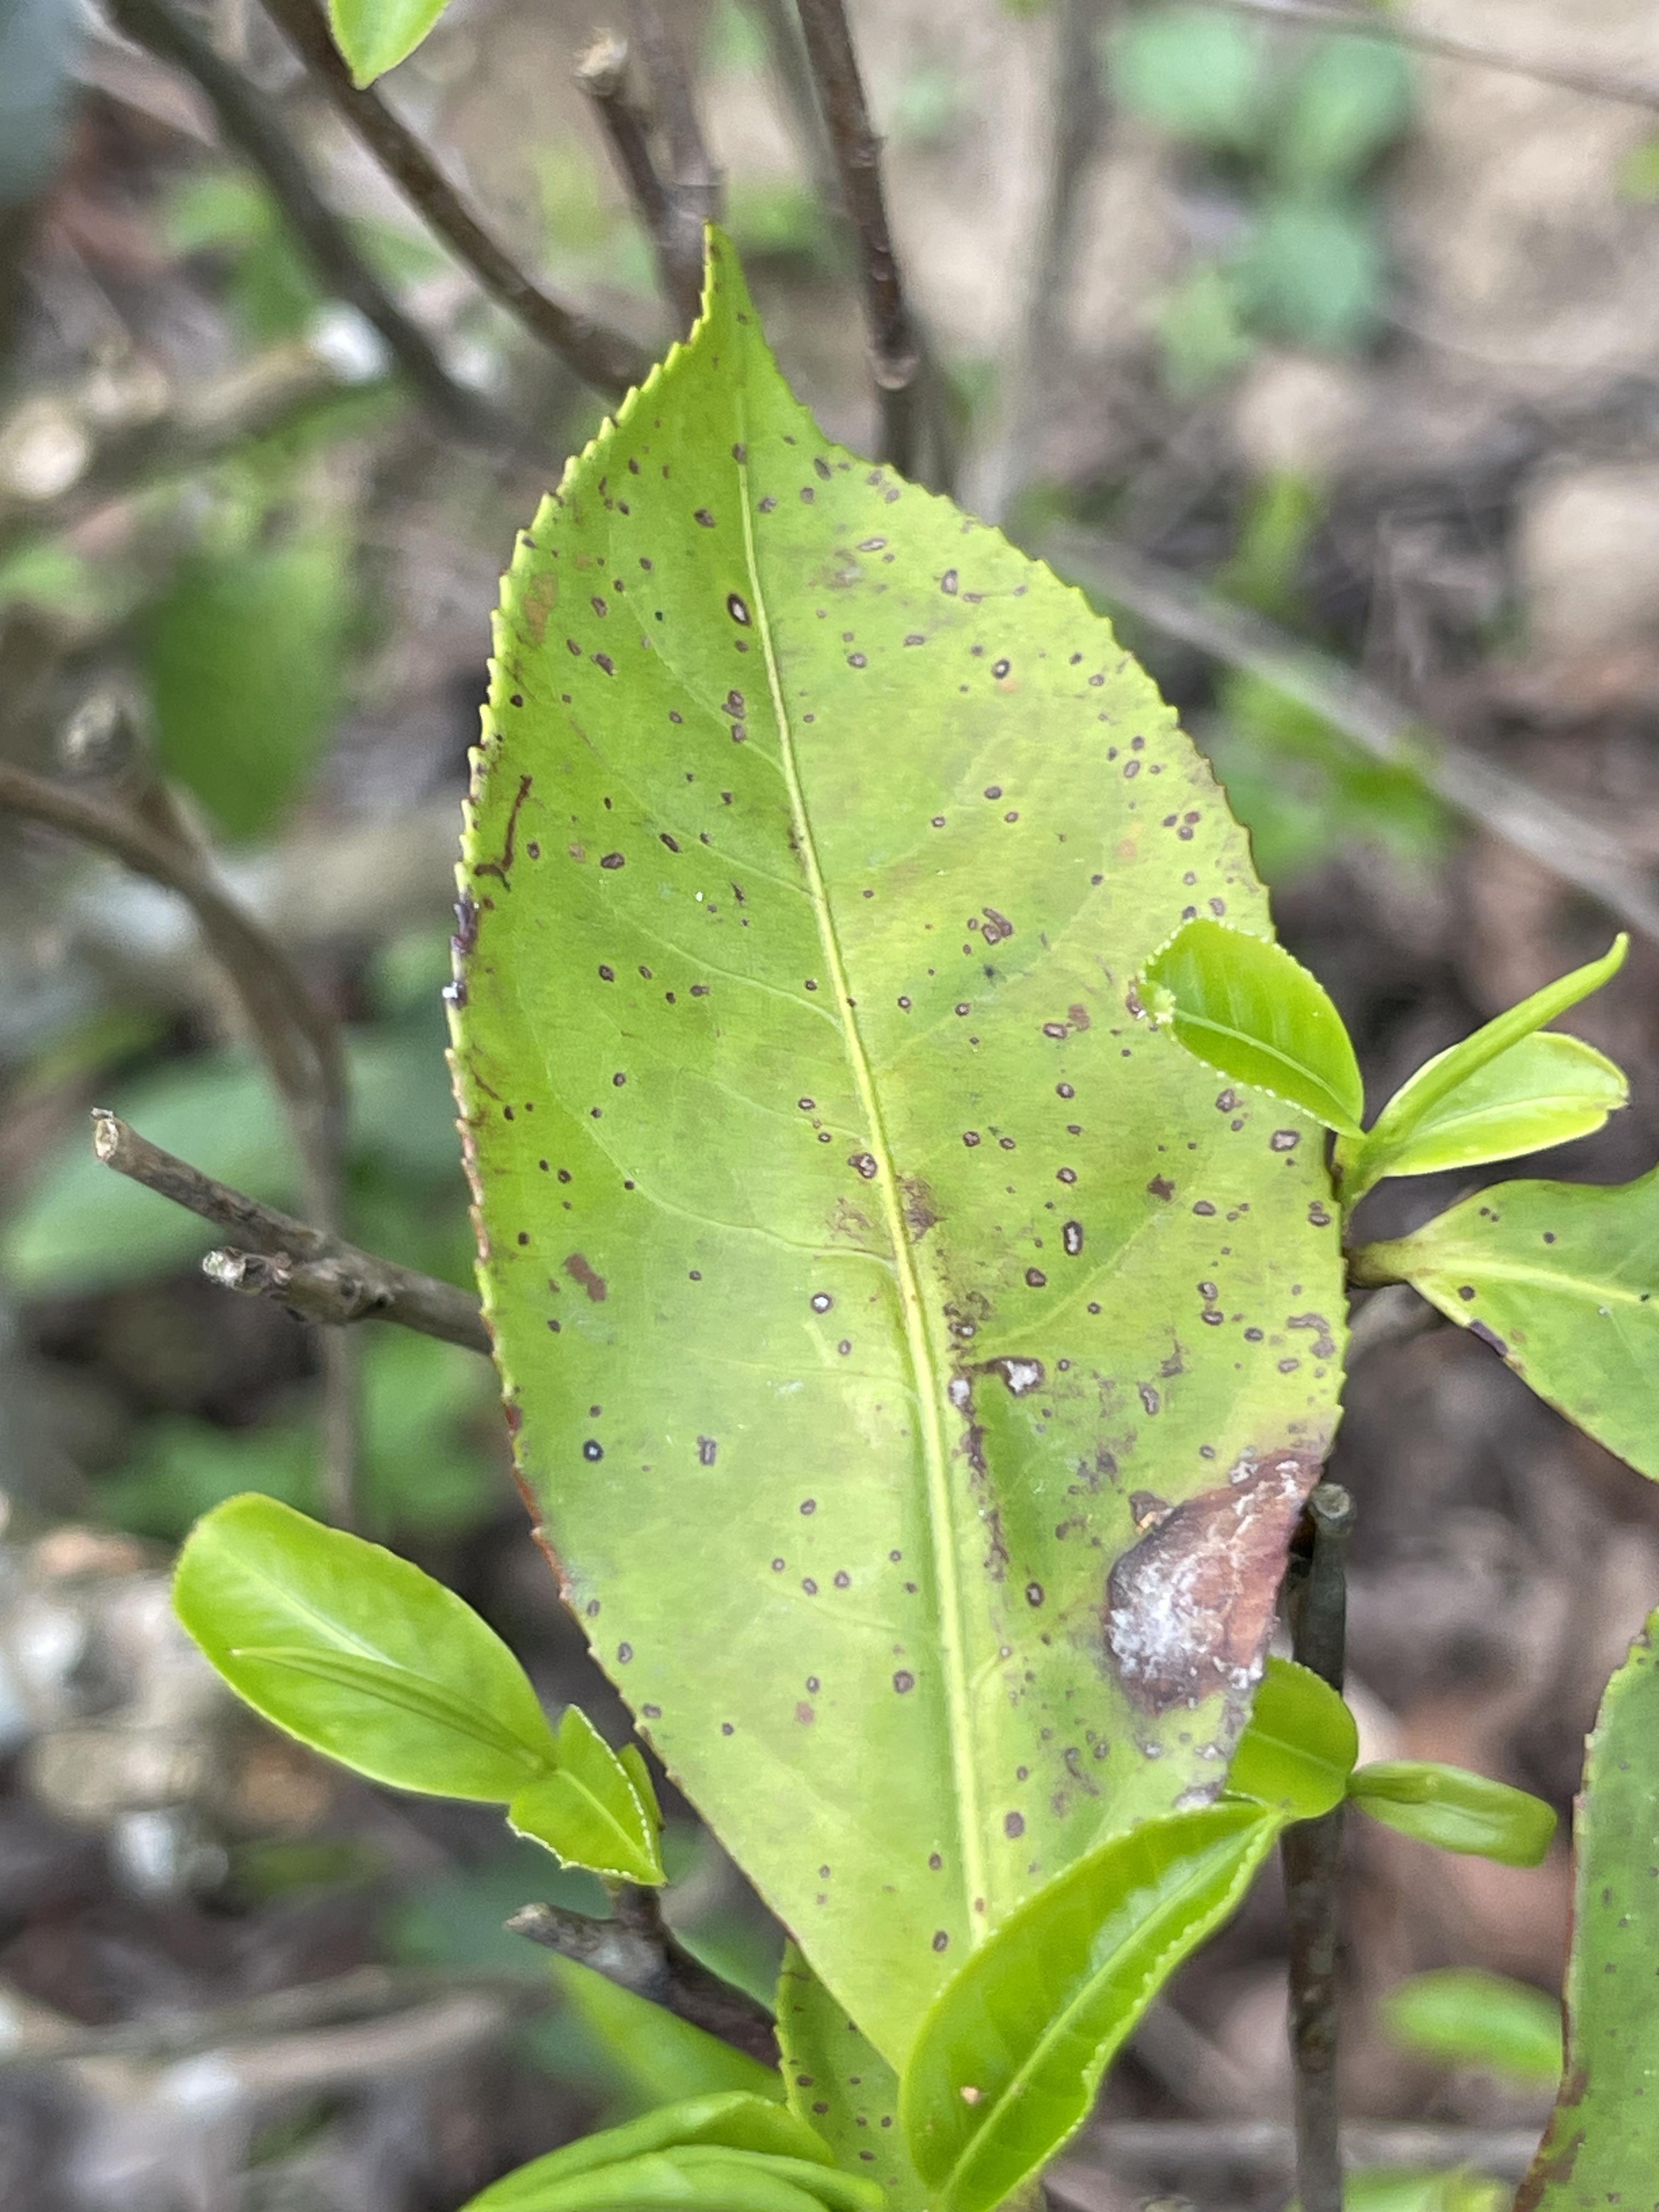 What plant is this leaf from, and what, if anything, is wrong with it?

tea, blight
